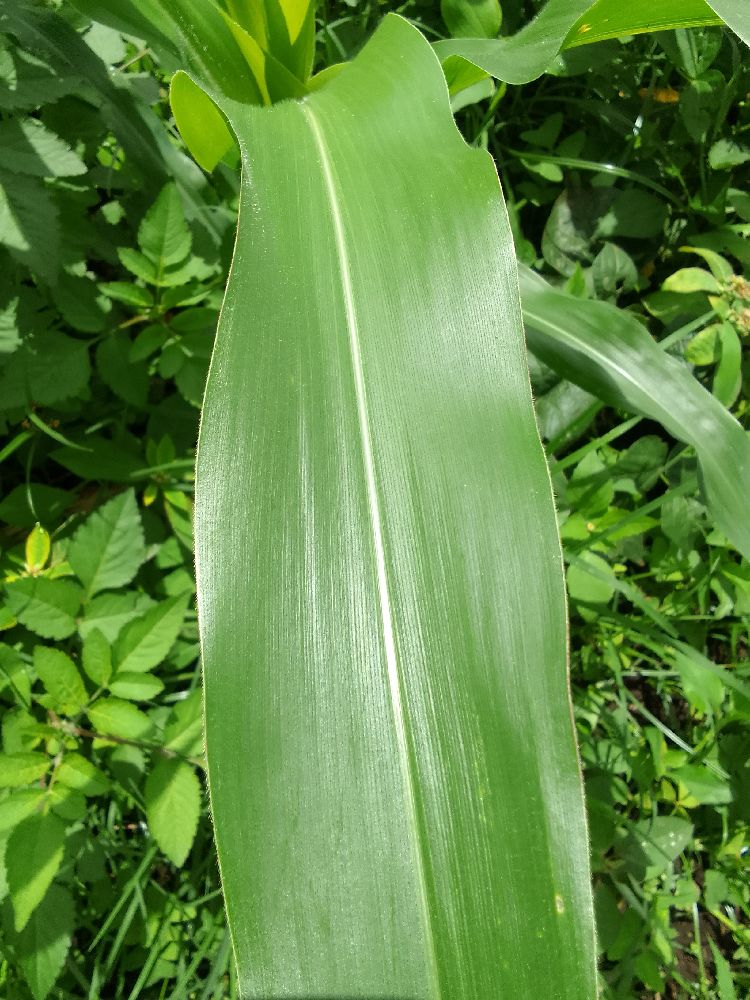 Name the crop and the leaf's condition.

maize, healthy
